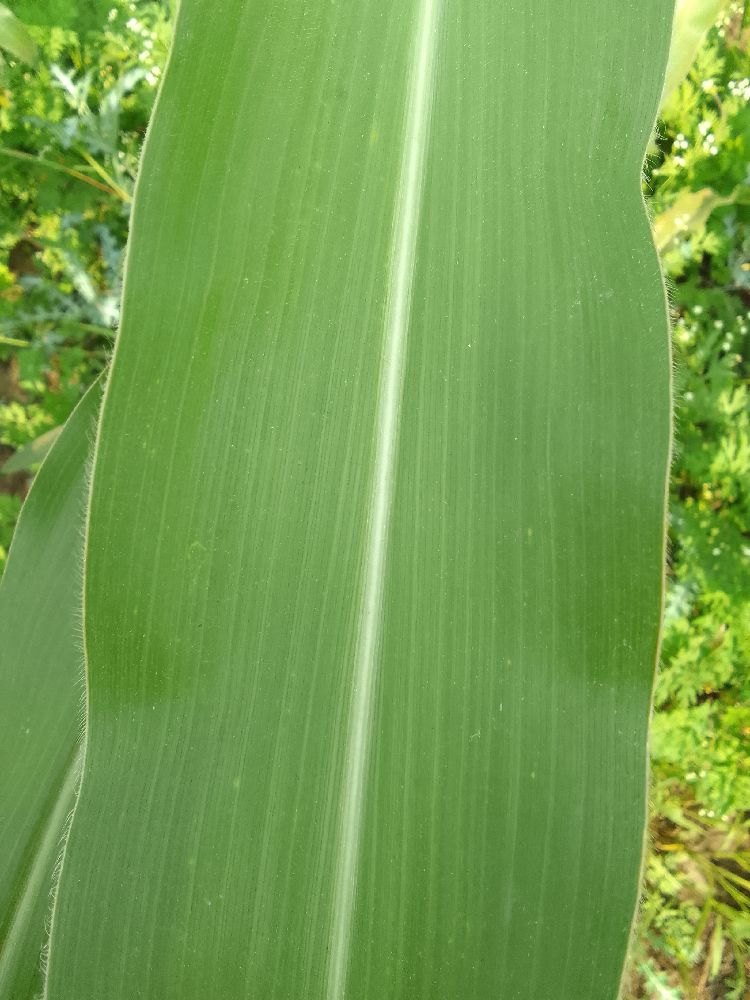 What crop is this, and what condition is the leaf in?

maize, healthy
